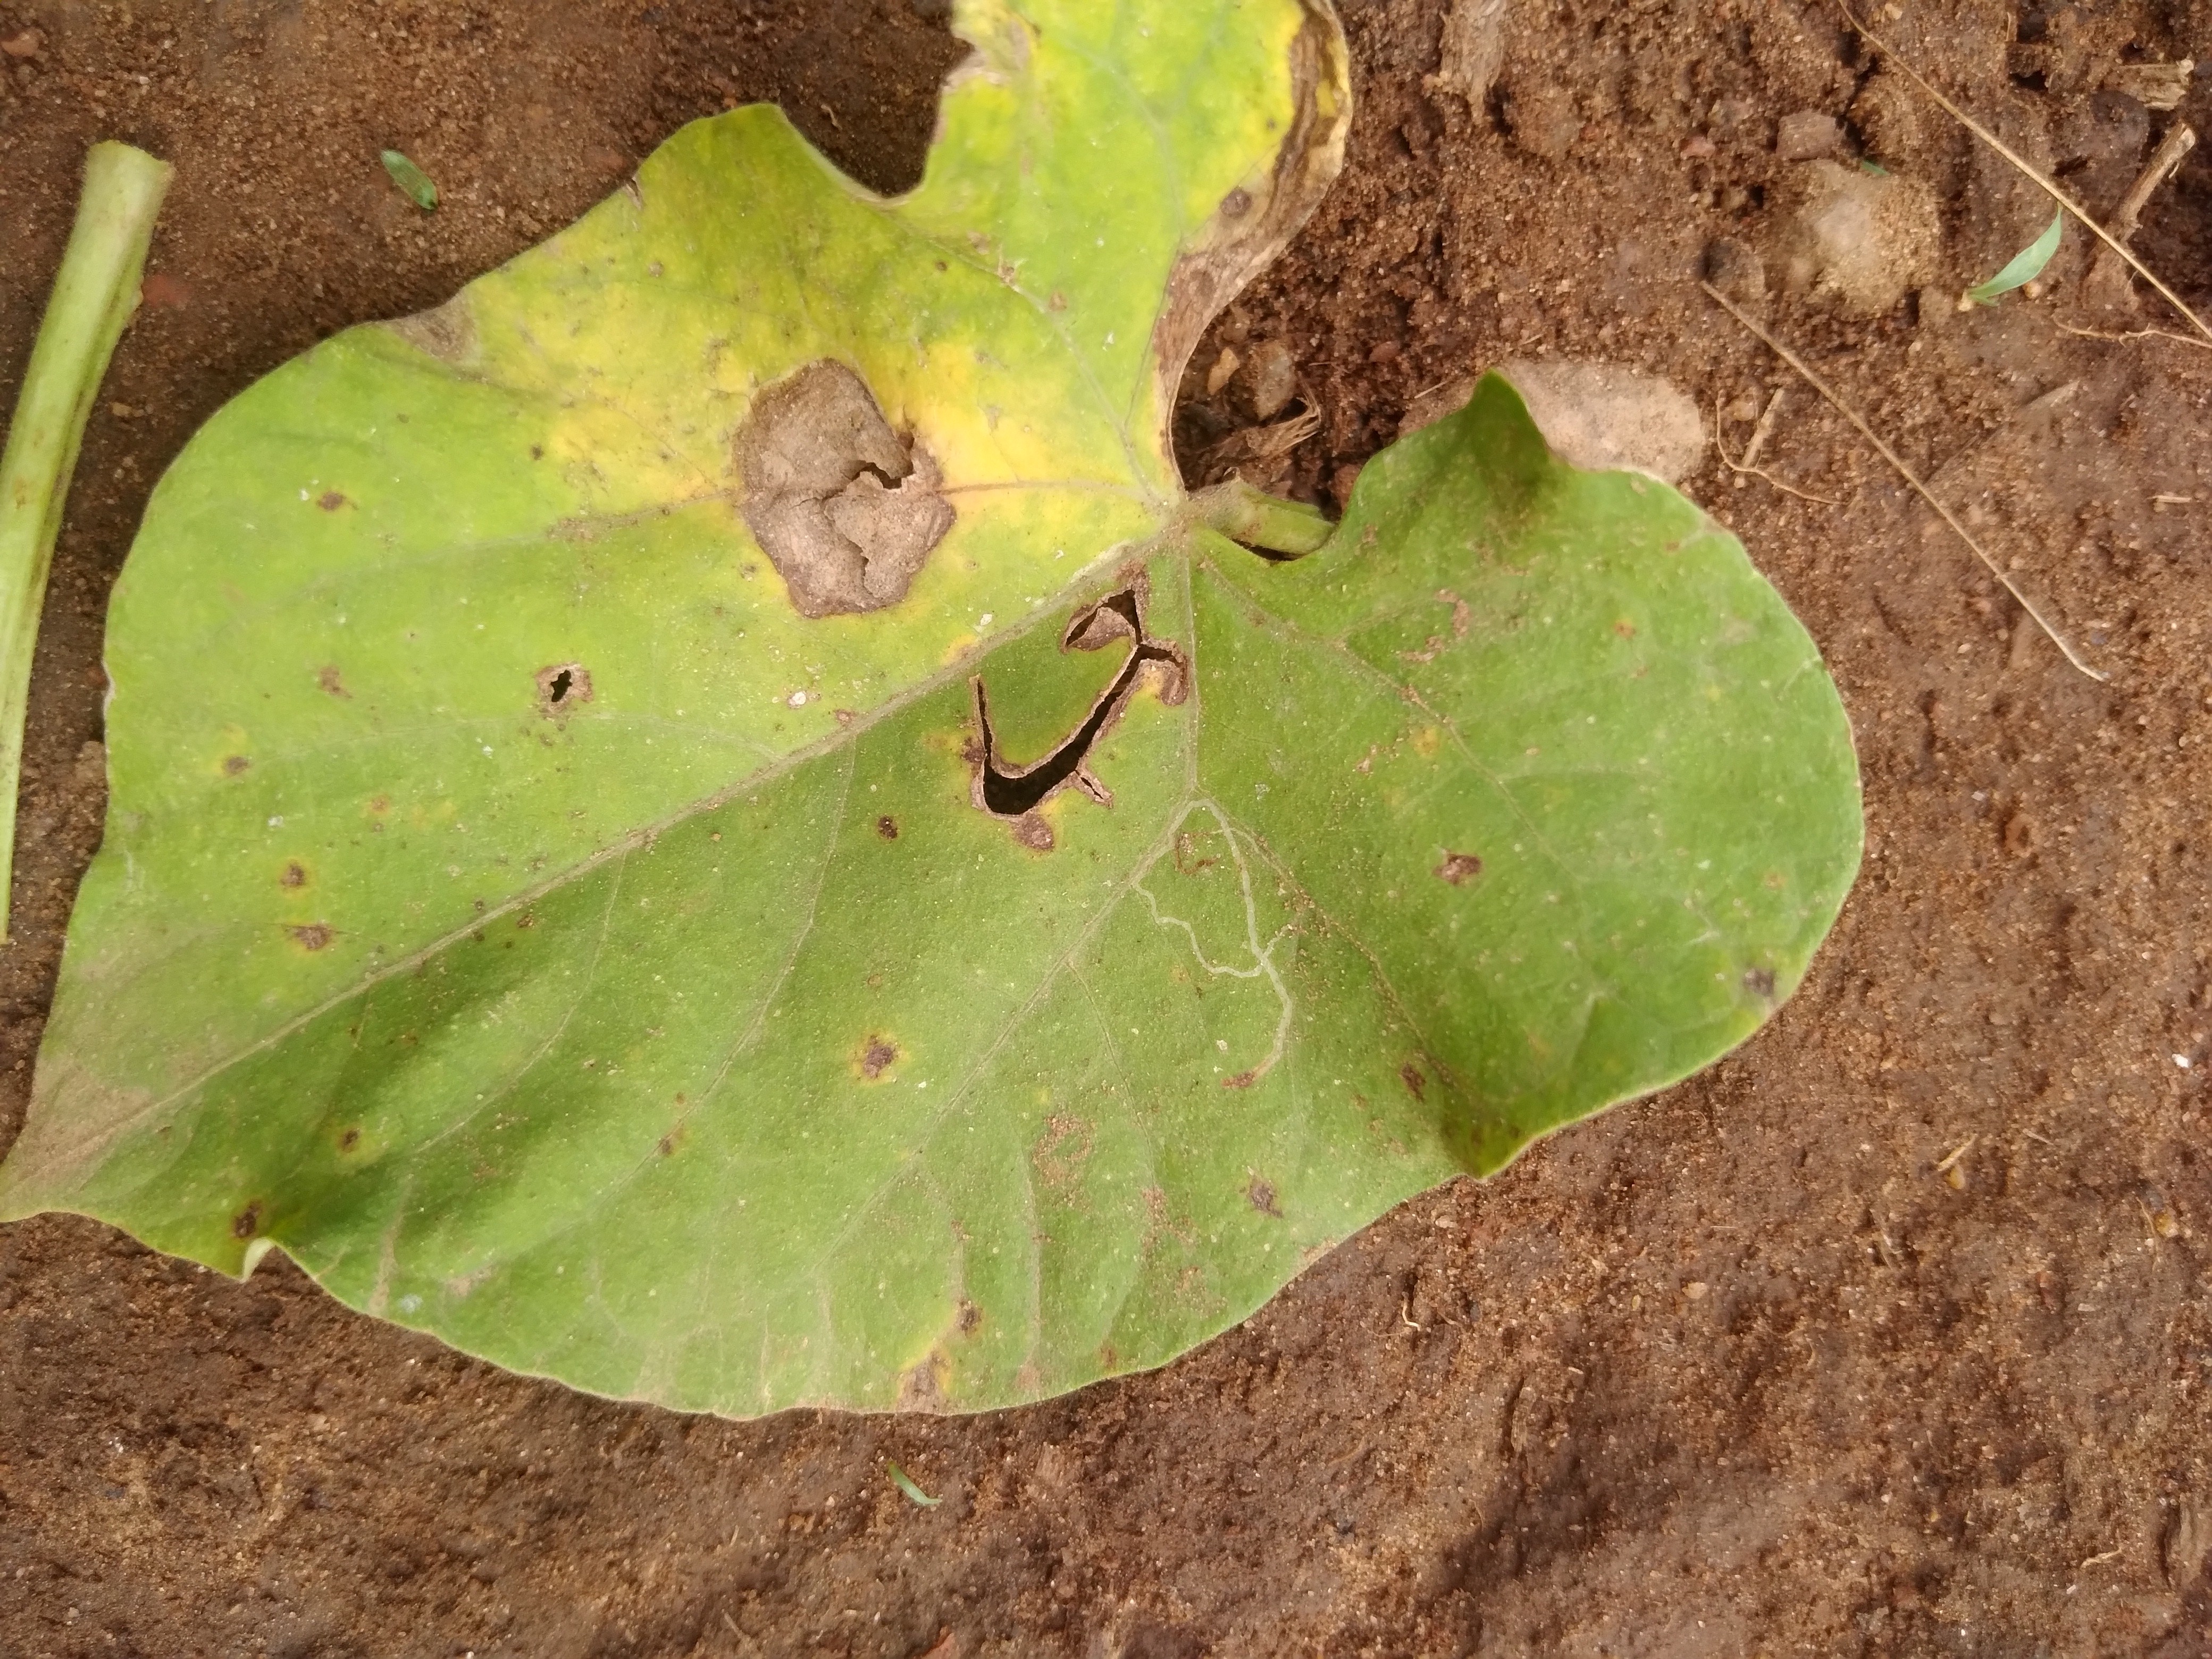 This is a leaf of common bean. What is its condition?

rust
